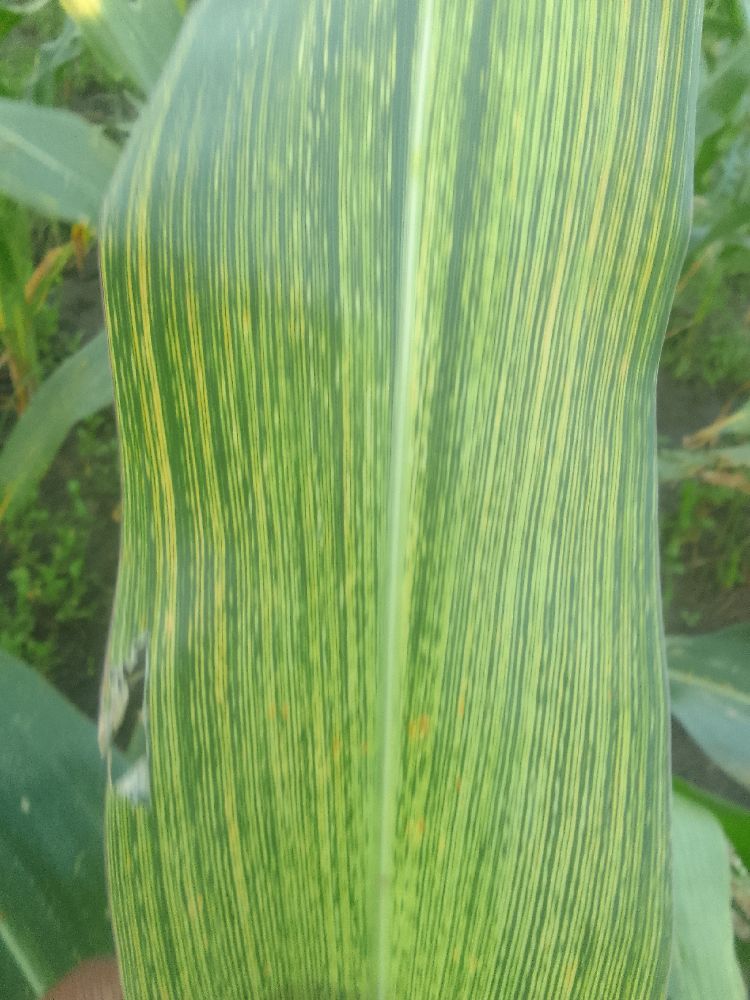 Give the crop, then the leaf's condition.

maize, maize streak virus
